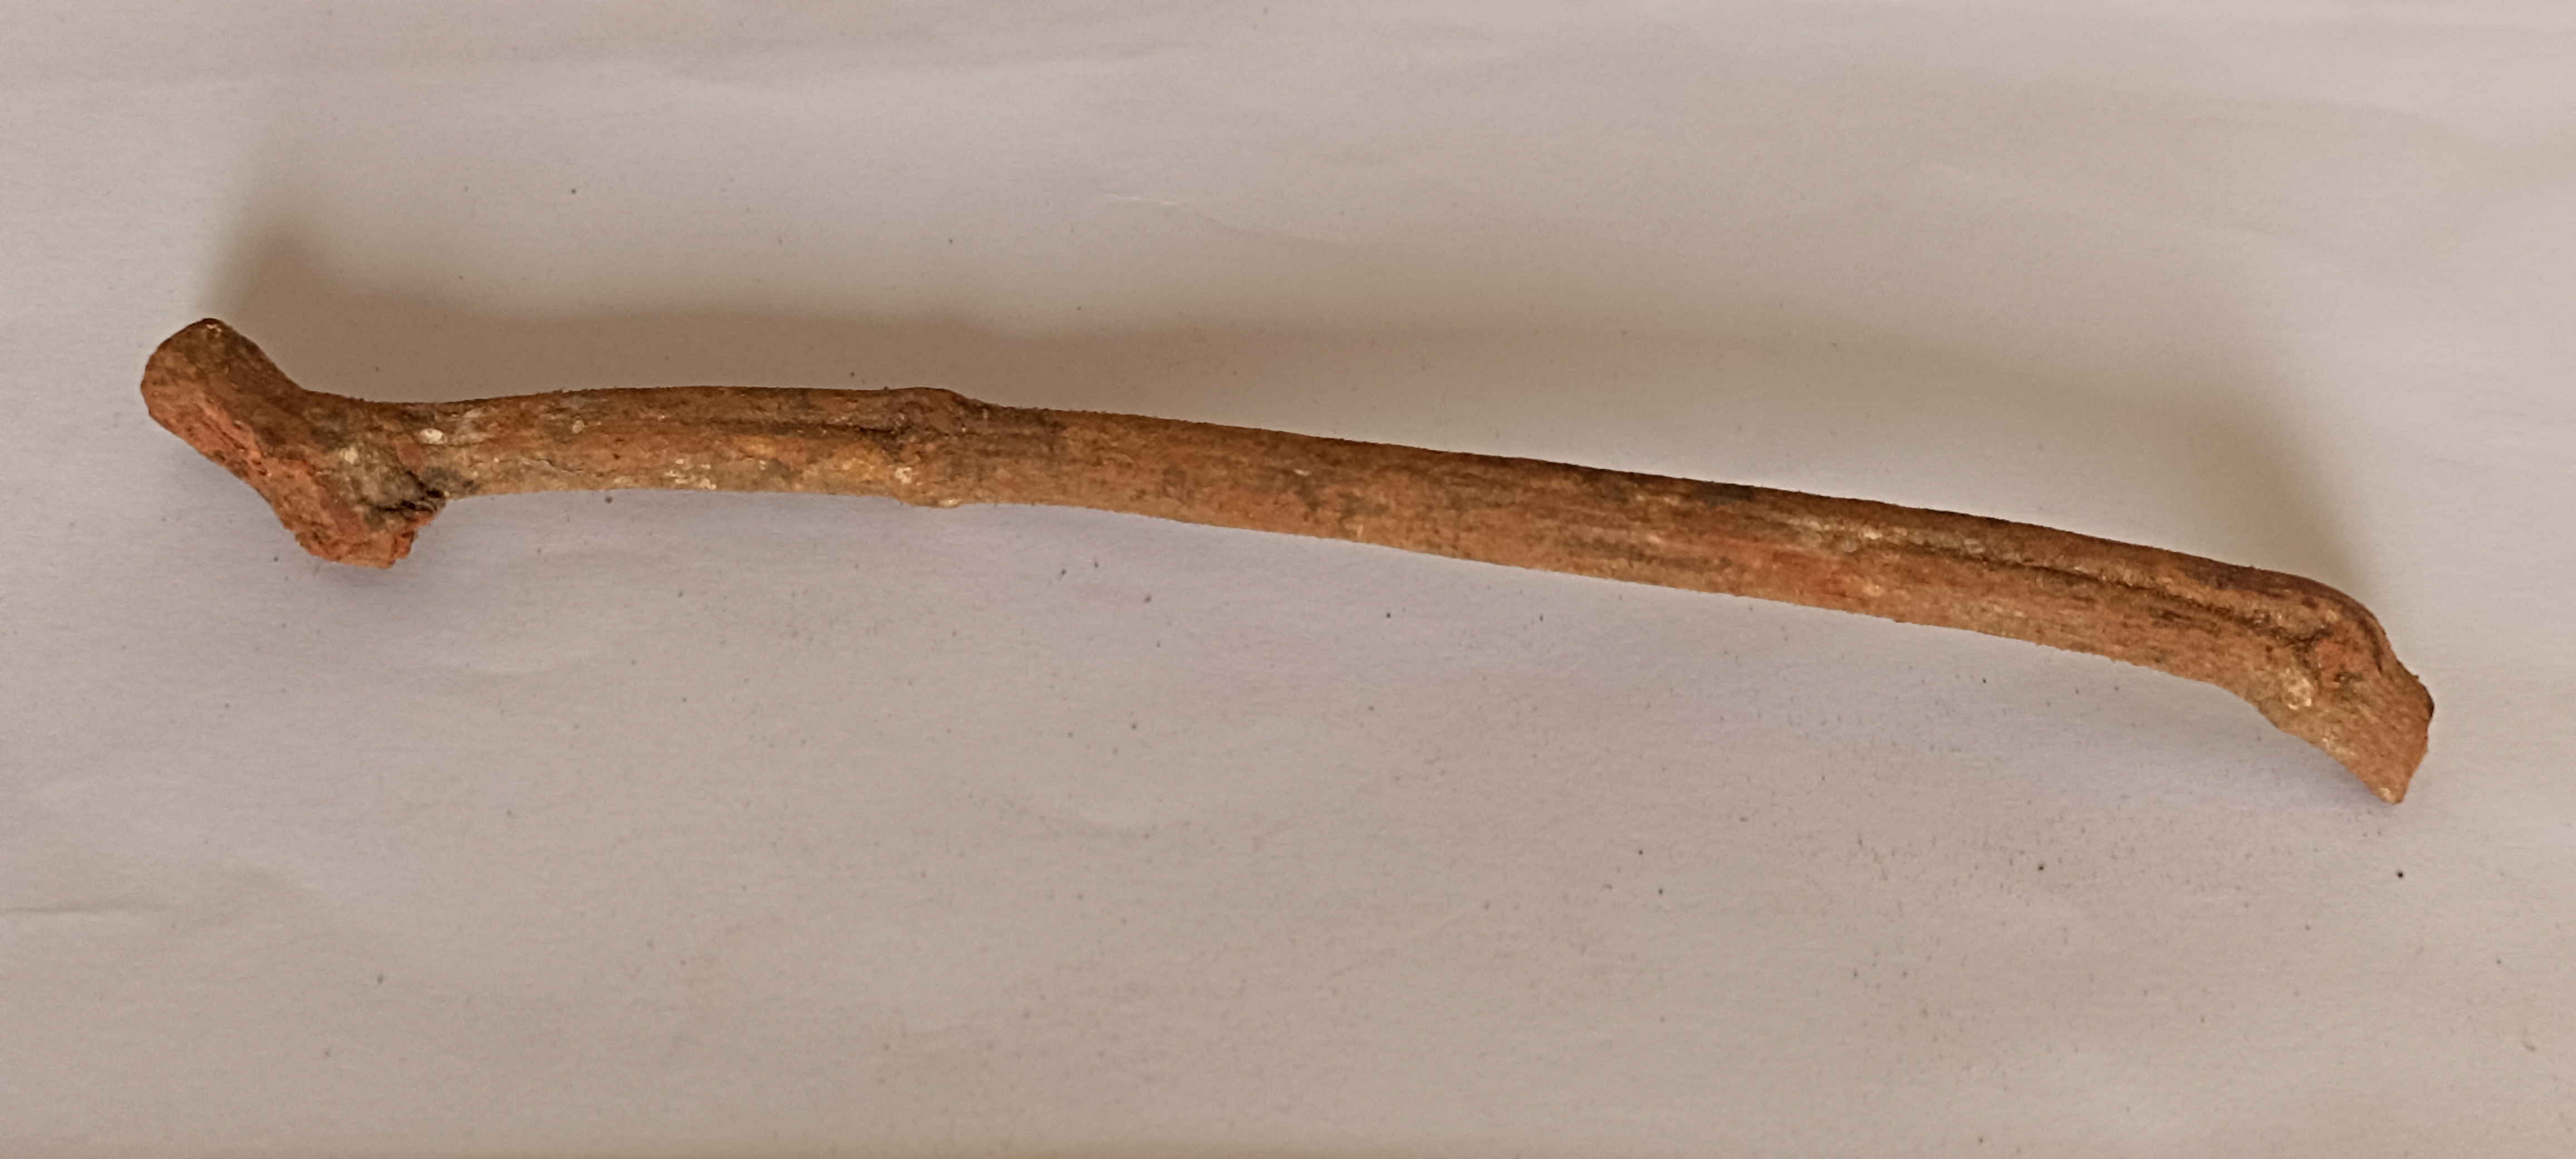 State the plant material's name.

manjistha
